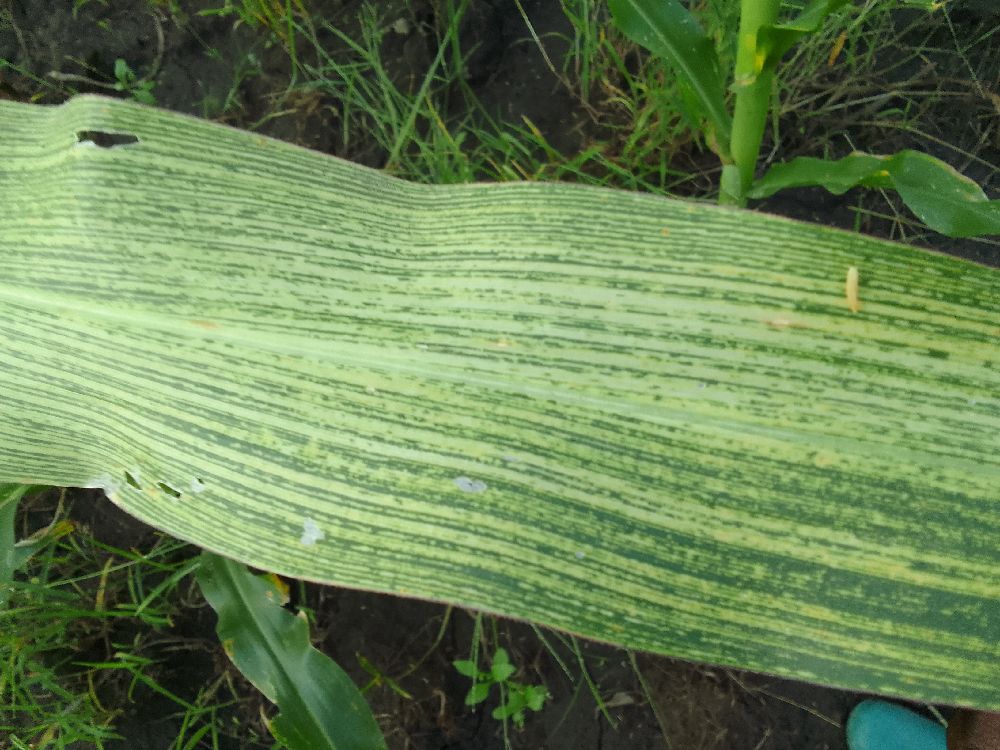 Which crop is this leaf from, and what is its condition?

maize, maize streak virus
